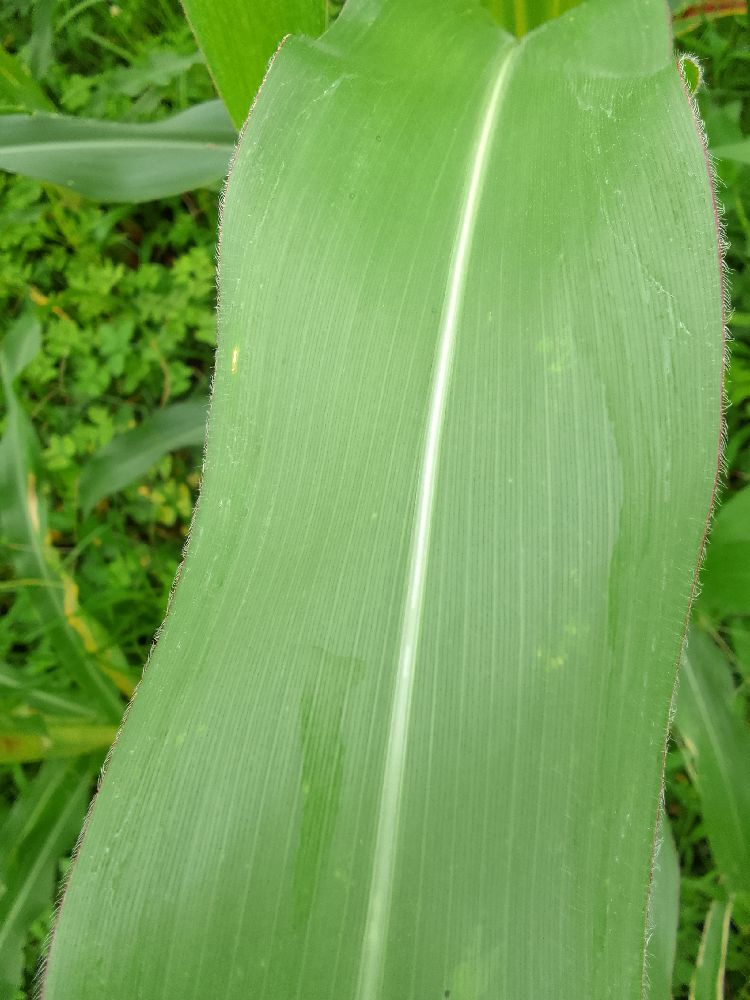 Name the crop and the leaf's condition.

maize, healthy
